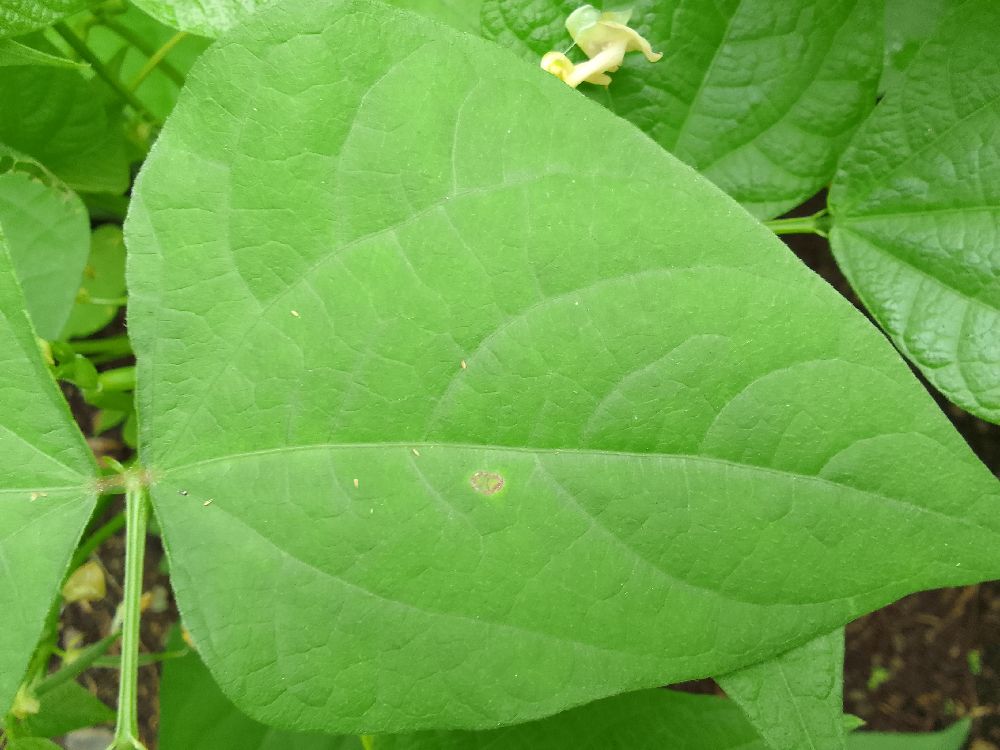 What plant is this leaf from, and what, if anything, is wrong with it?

common bean, healthy
